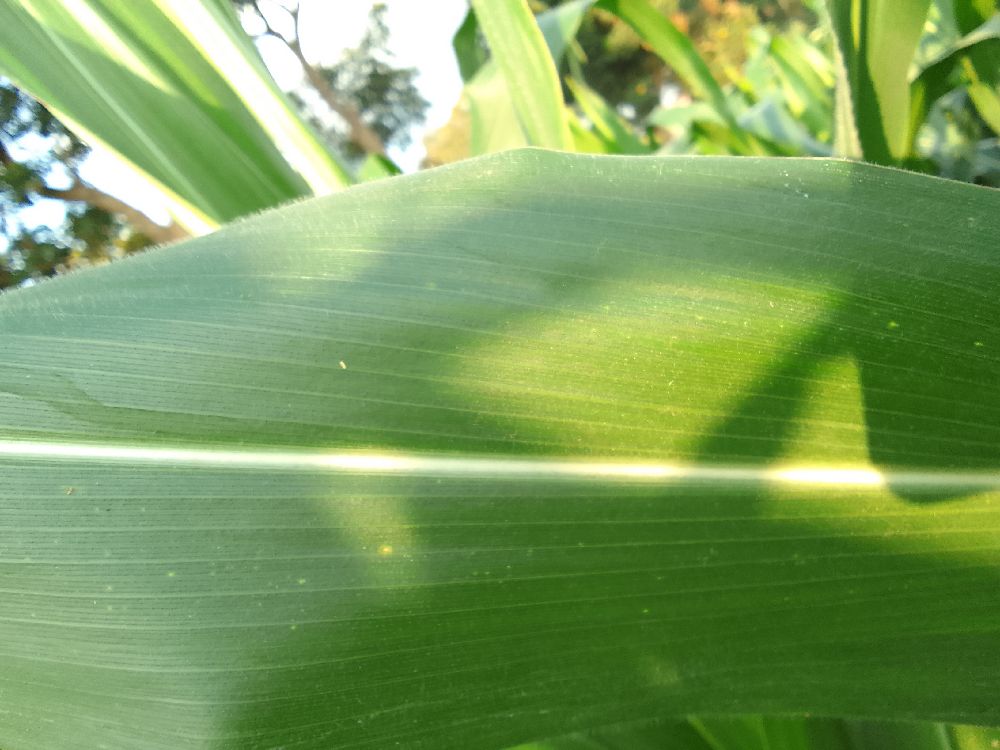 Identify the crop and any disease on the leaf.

maize, healthy
